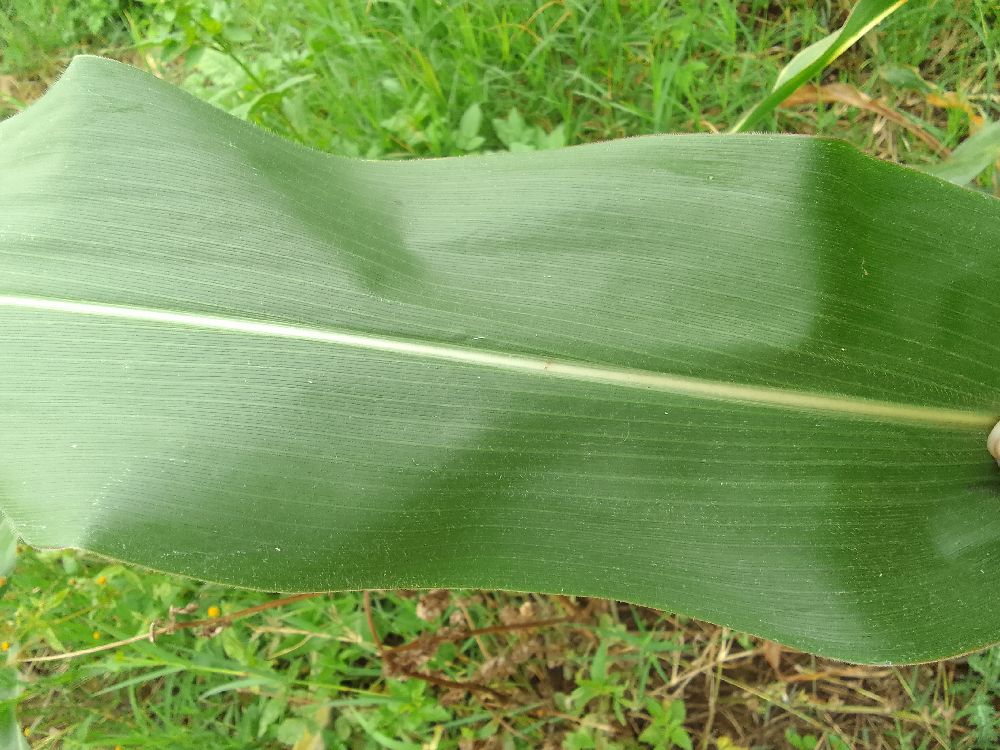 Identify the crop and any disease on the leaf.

maize, healthy
